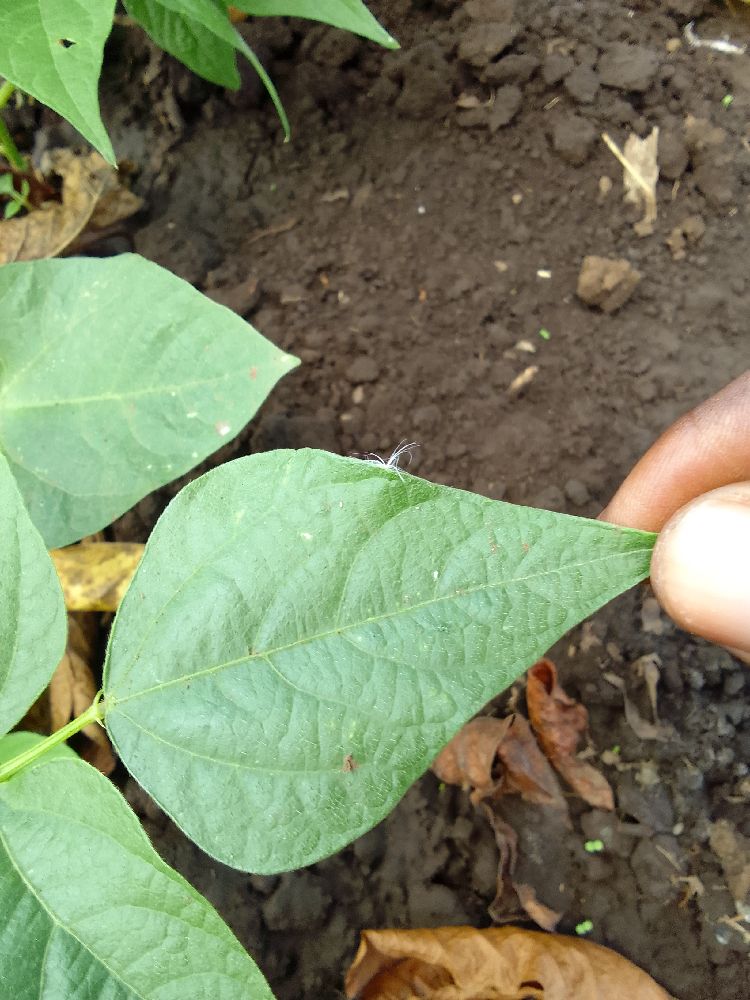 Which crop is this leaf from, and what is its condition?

common bean, healthy
